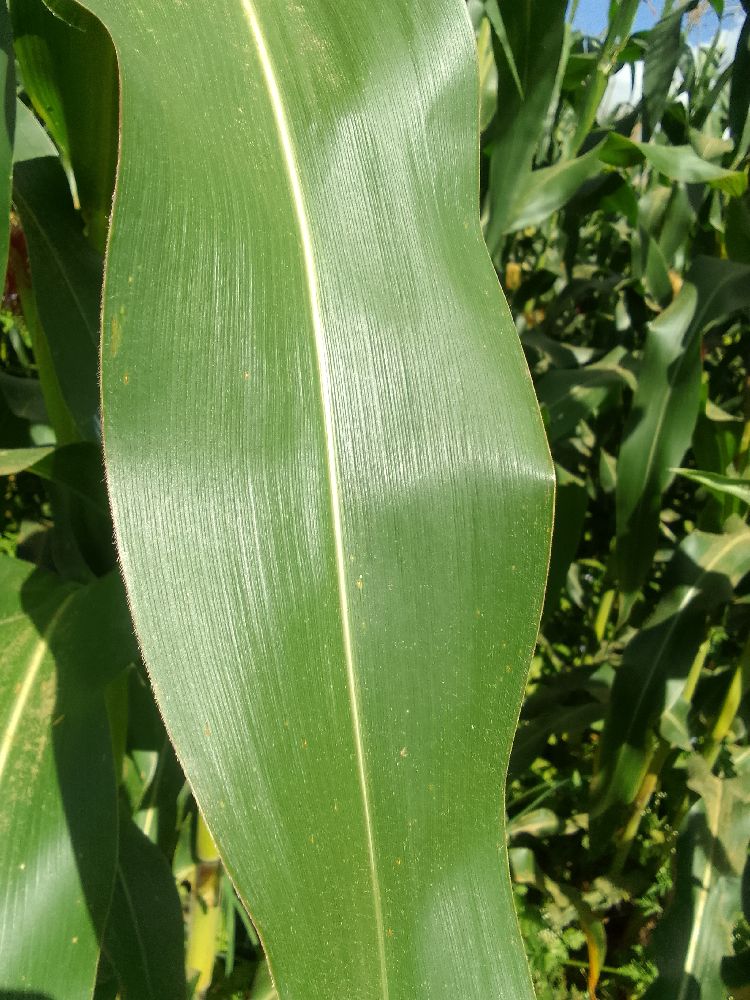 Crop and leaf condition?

maize, healthy
